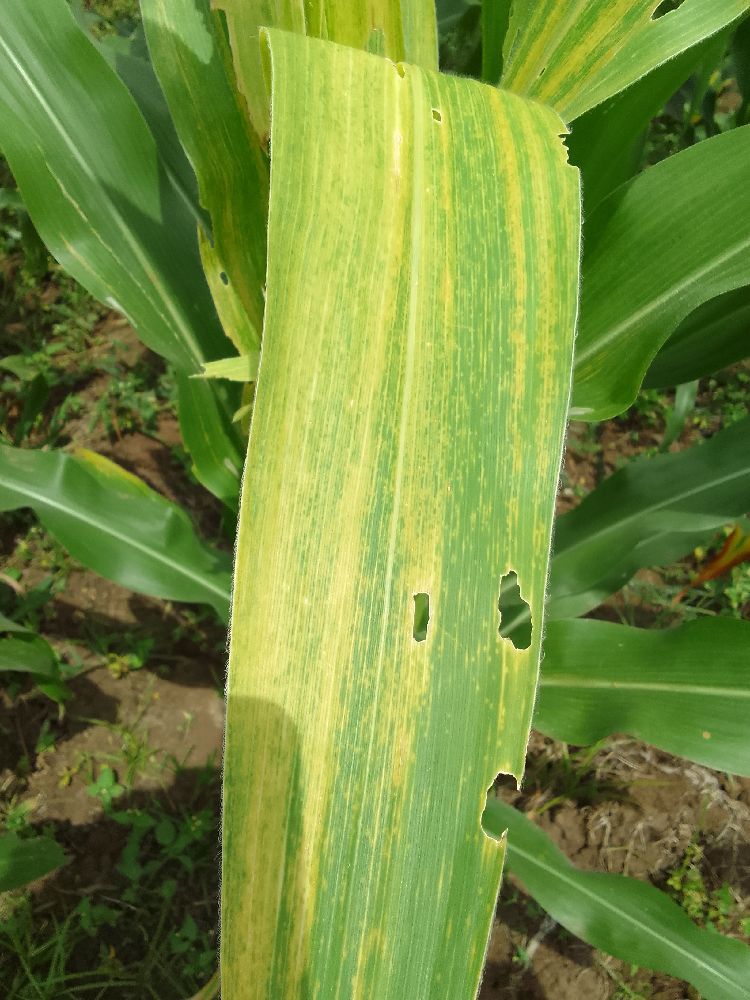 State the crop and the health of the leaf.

maize, maize lethal necrosis
